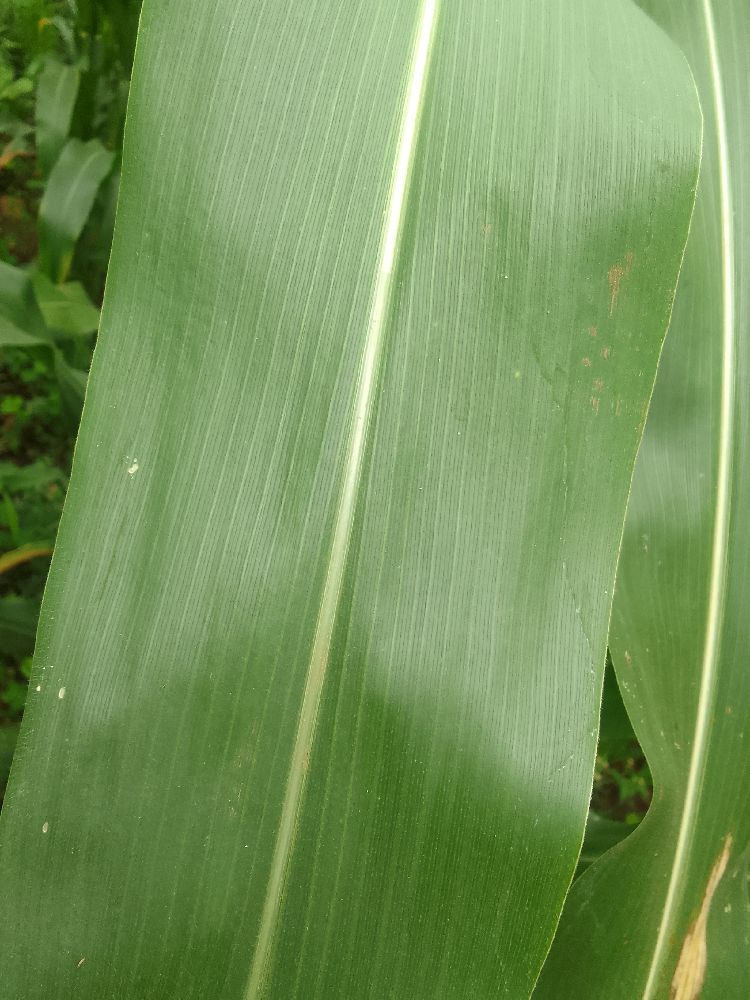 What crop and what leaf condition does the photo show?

maize, healthy
